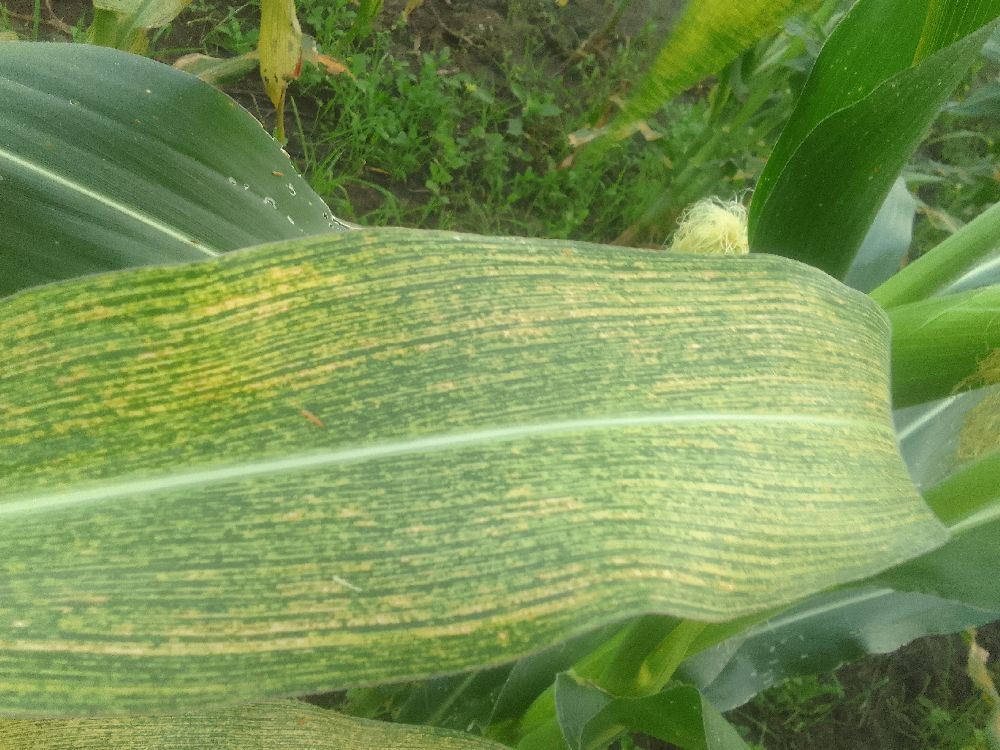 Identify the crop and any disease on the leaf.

maize, maize streak virus
